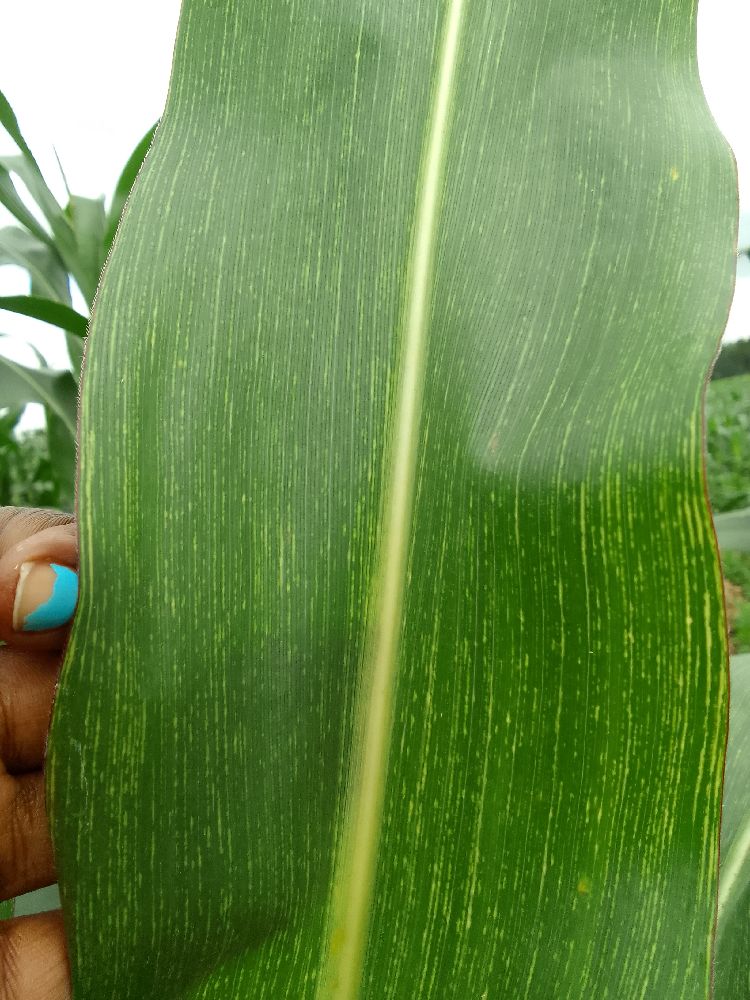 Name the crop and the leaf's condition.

maize, maize streak virus
